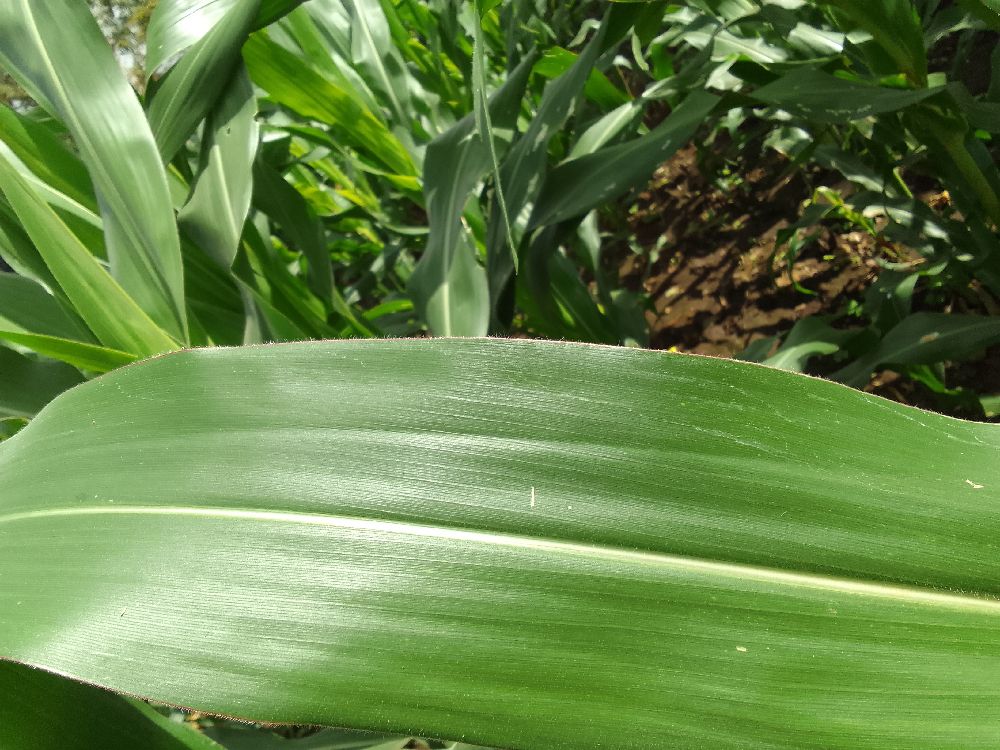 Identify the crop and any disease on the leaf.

maize, healthy
